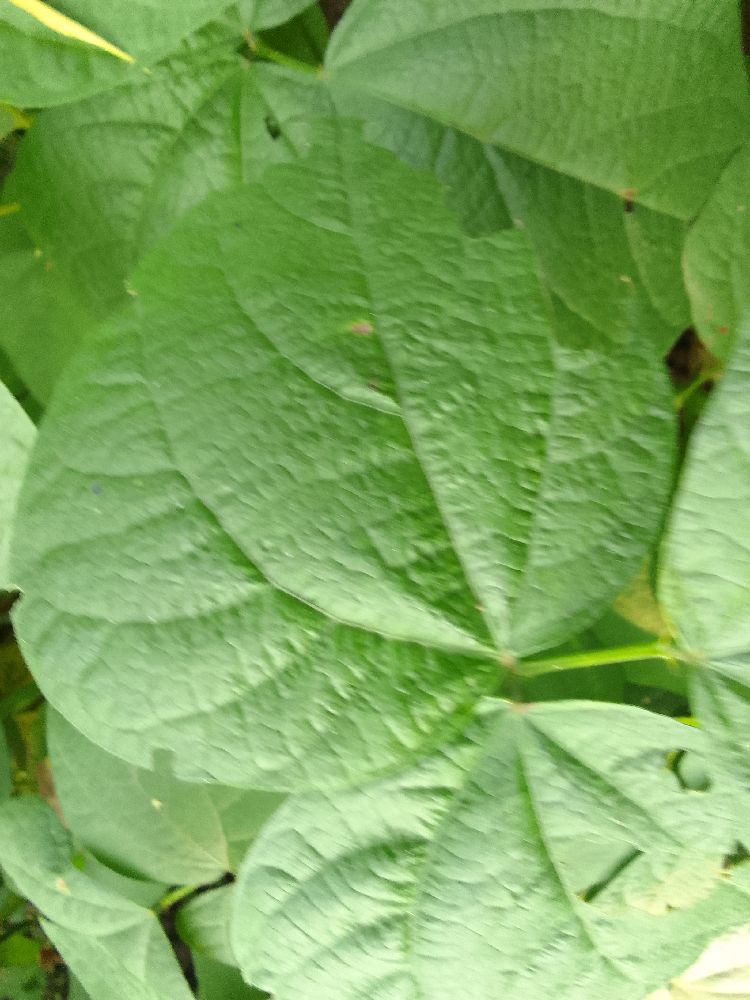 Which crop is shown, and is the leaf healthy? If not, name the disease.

common bean, healthy
